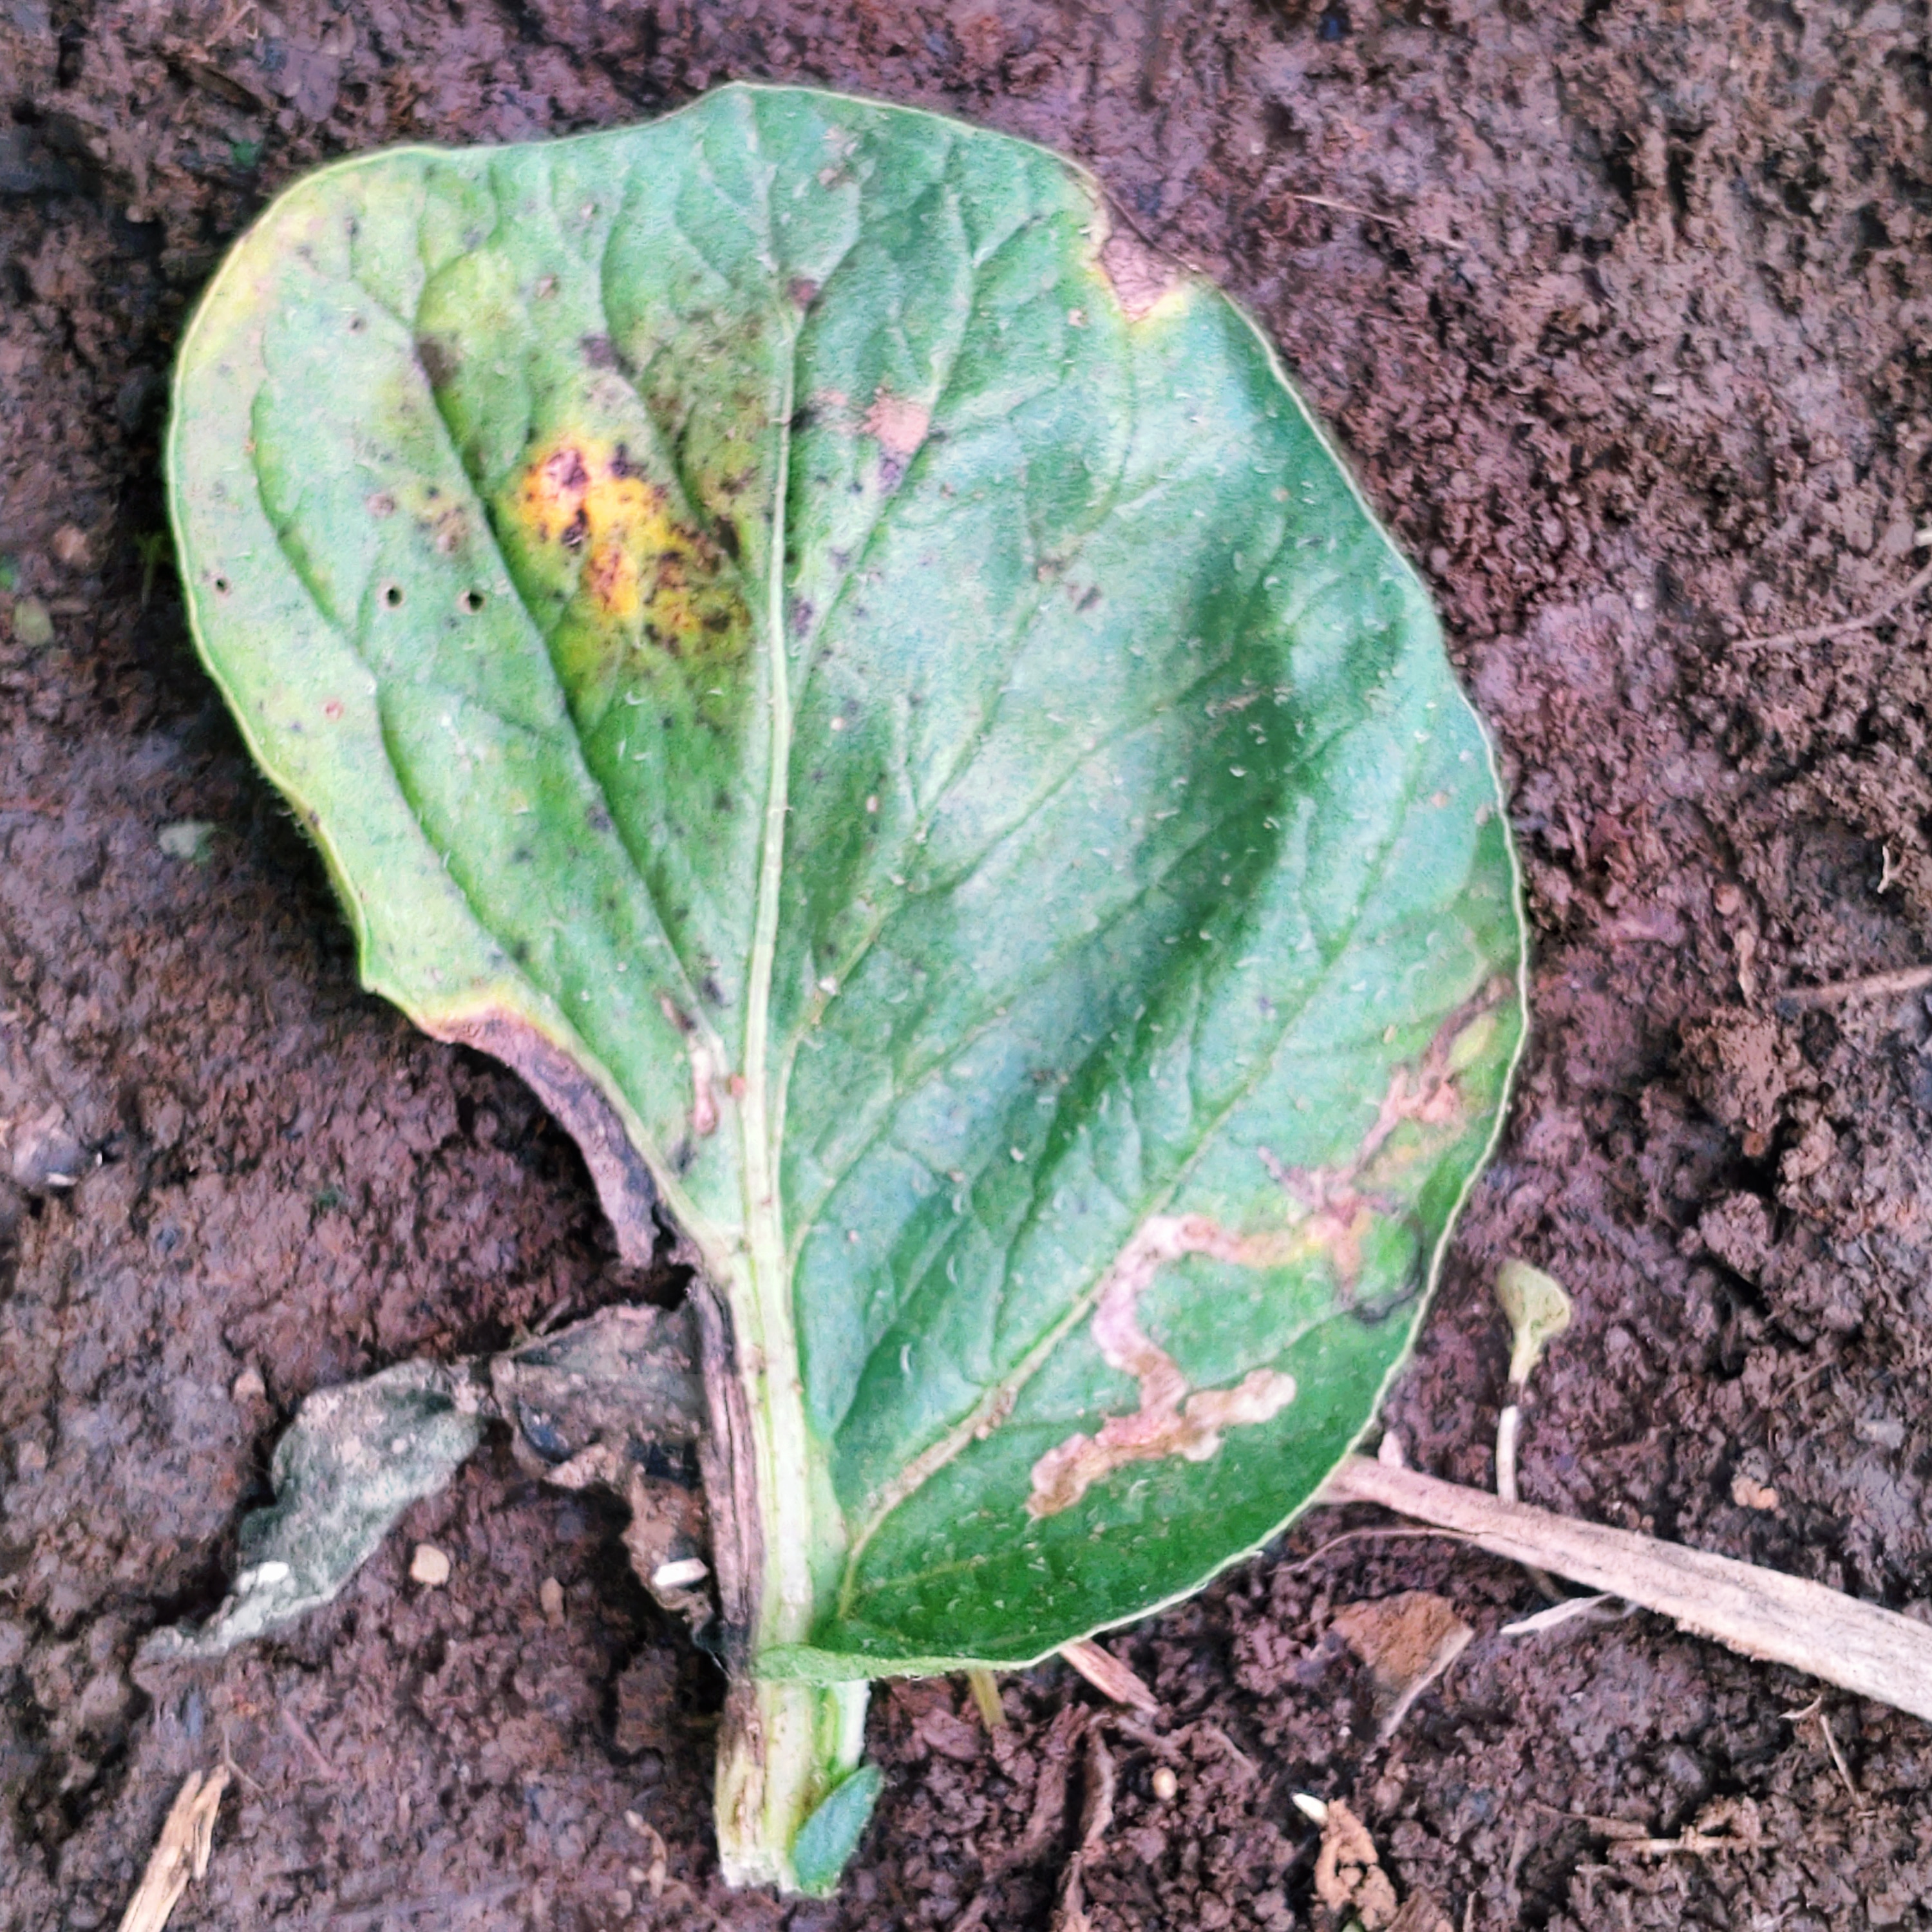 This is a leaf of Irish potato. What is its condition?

late blight
